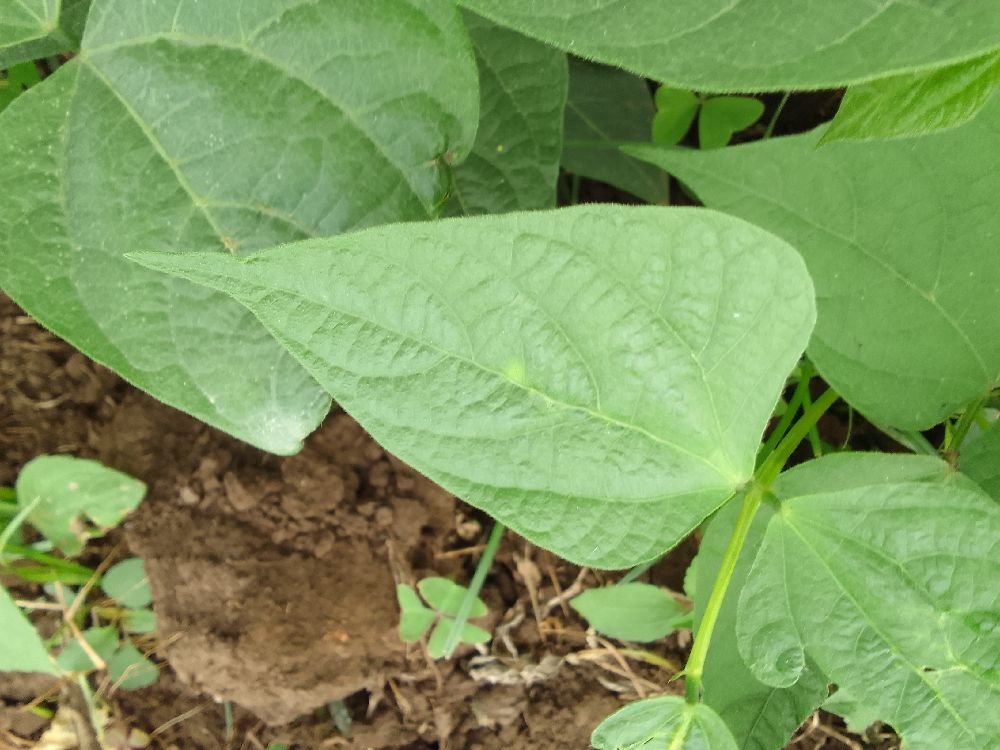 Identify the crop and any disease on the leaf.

common bean, healthy
